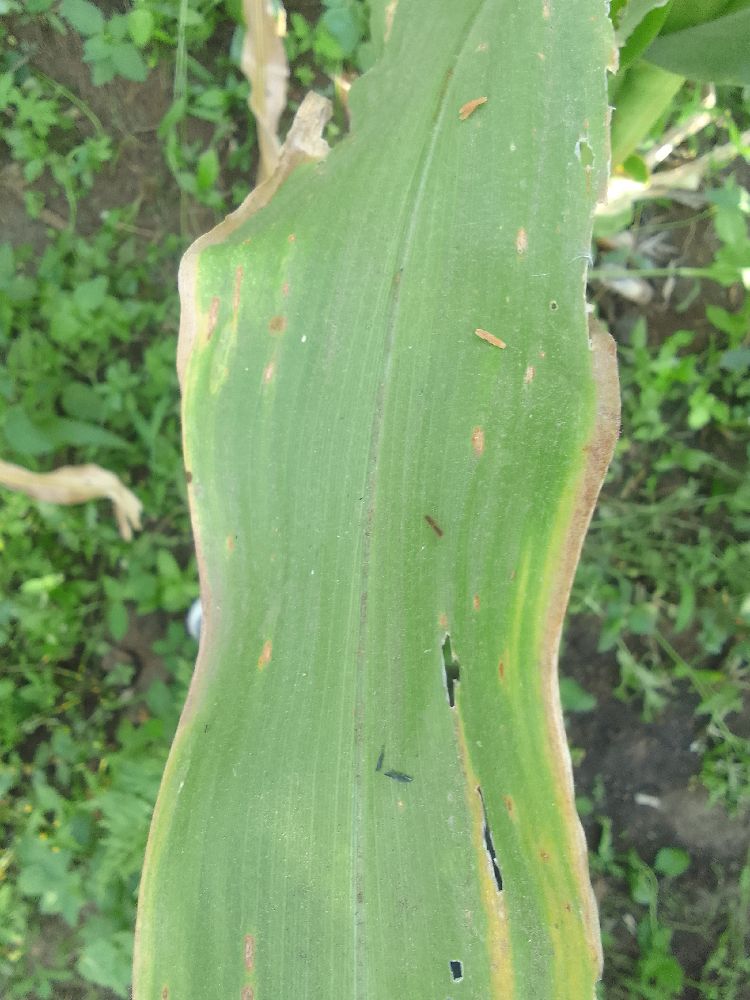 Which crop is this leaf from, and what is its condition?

maize, maize lethal necrosis
